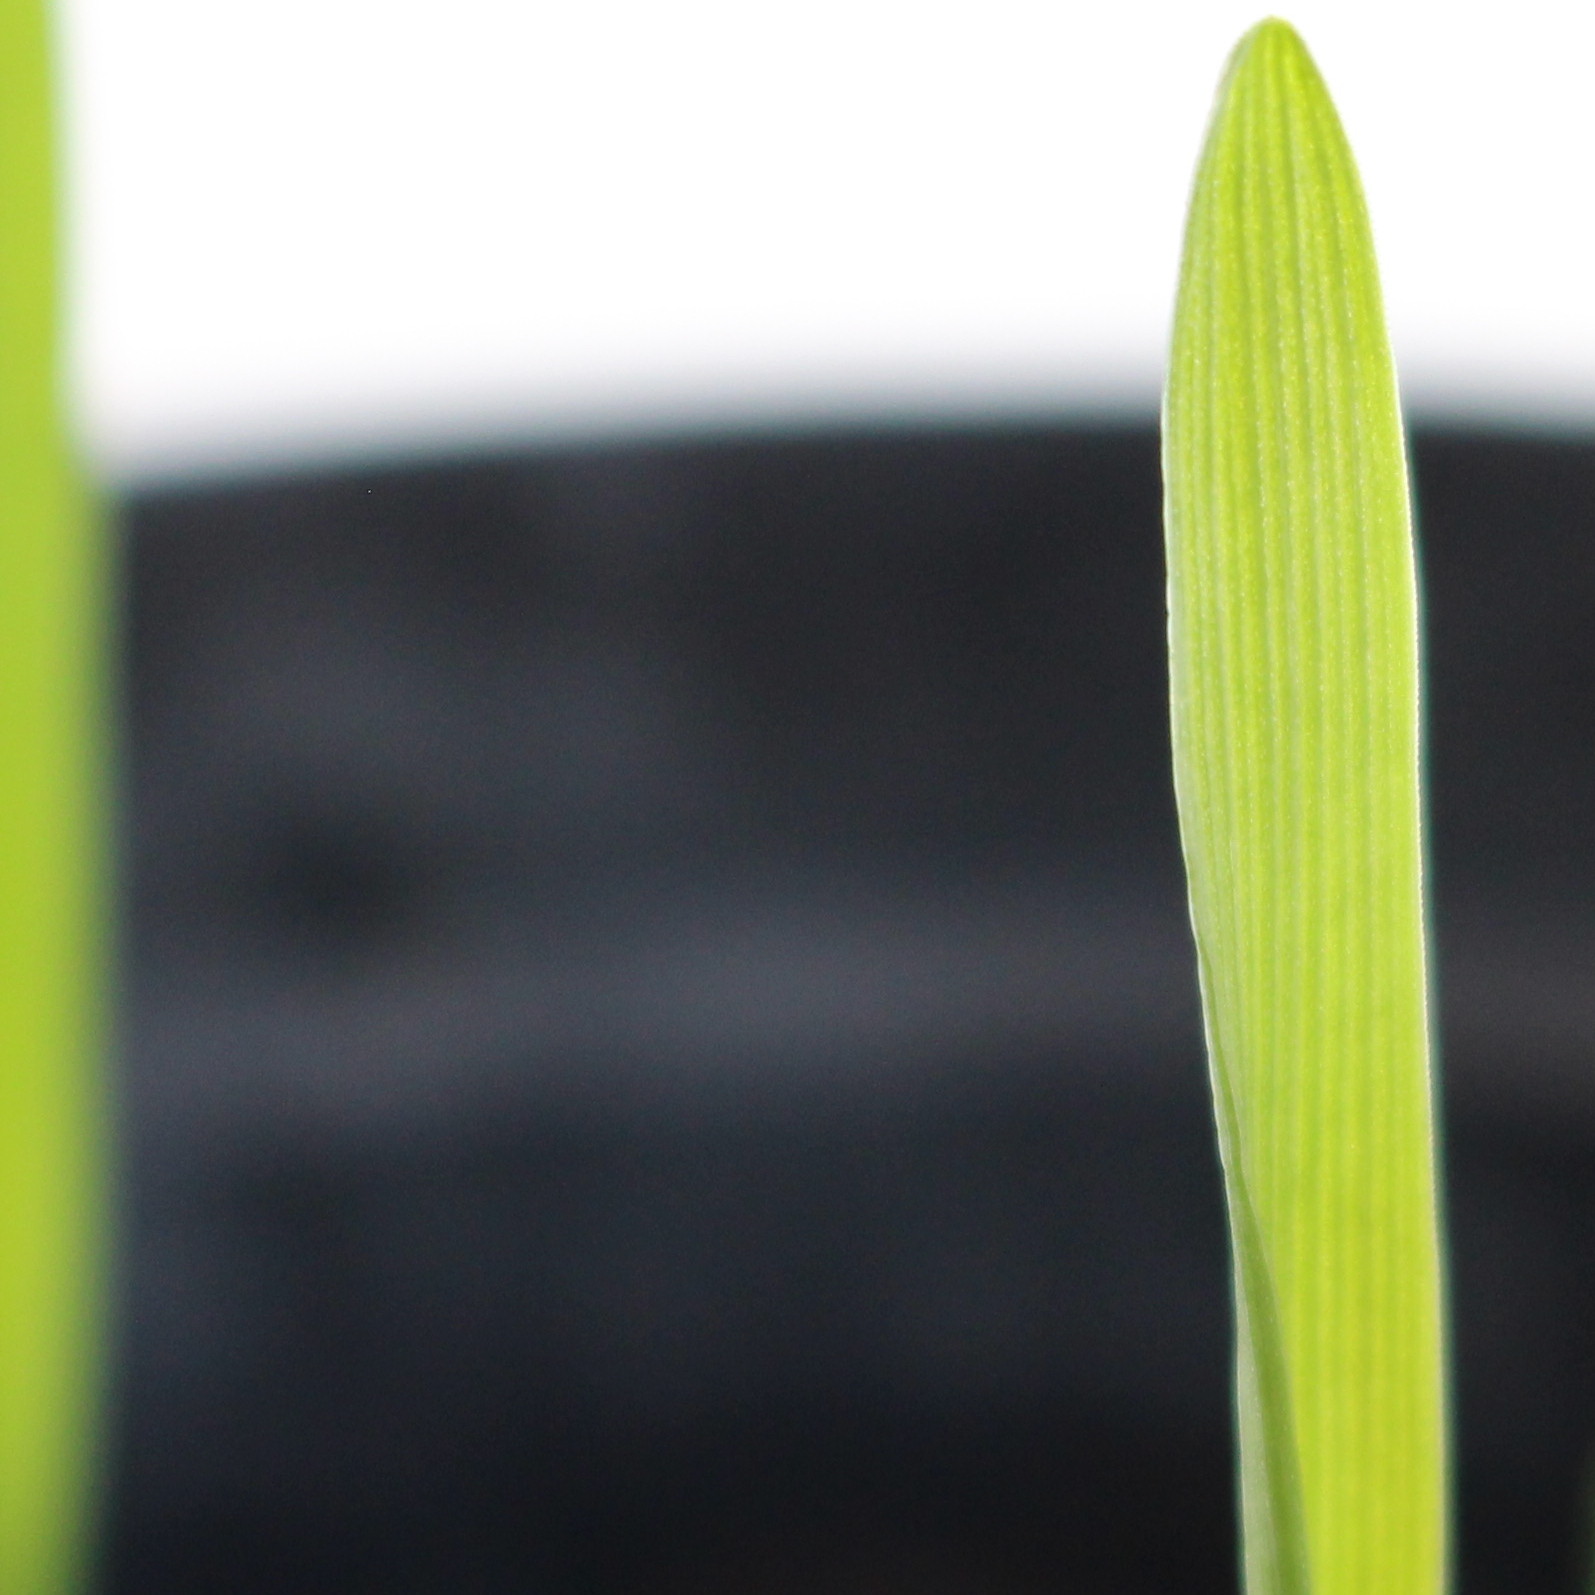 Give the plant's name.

Avena sterilis
